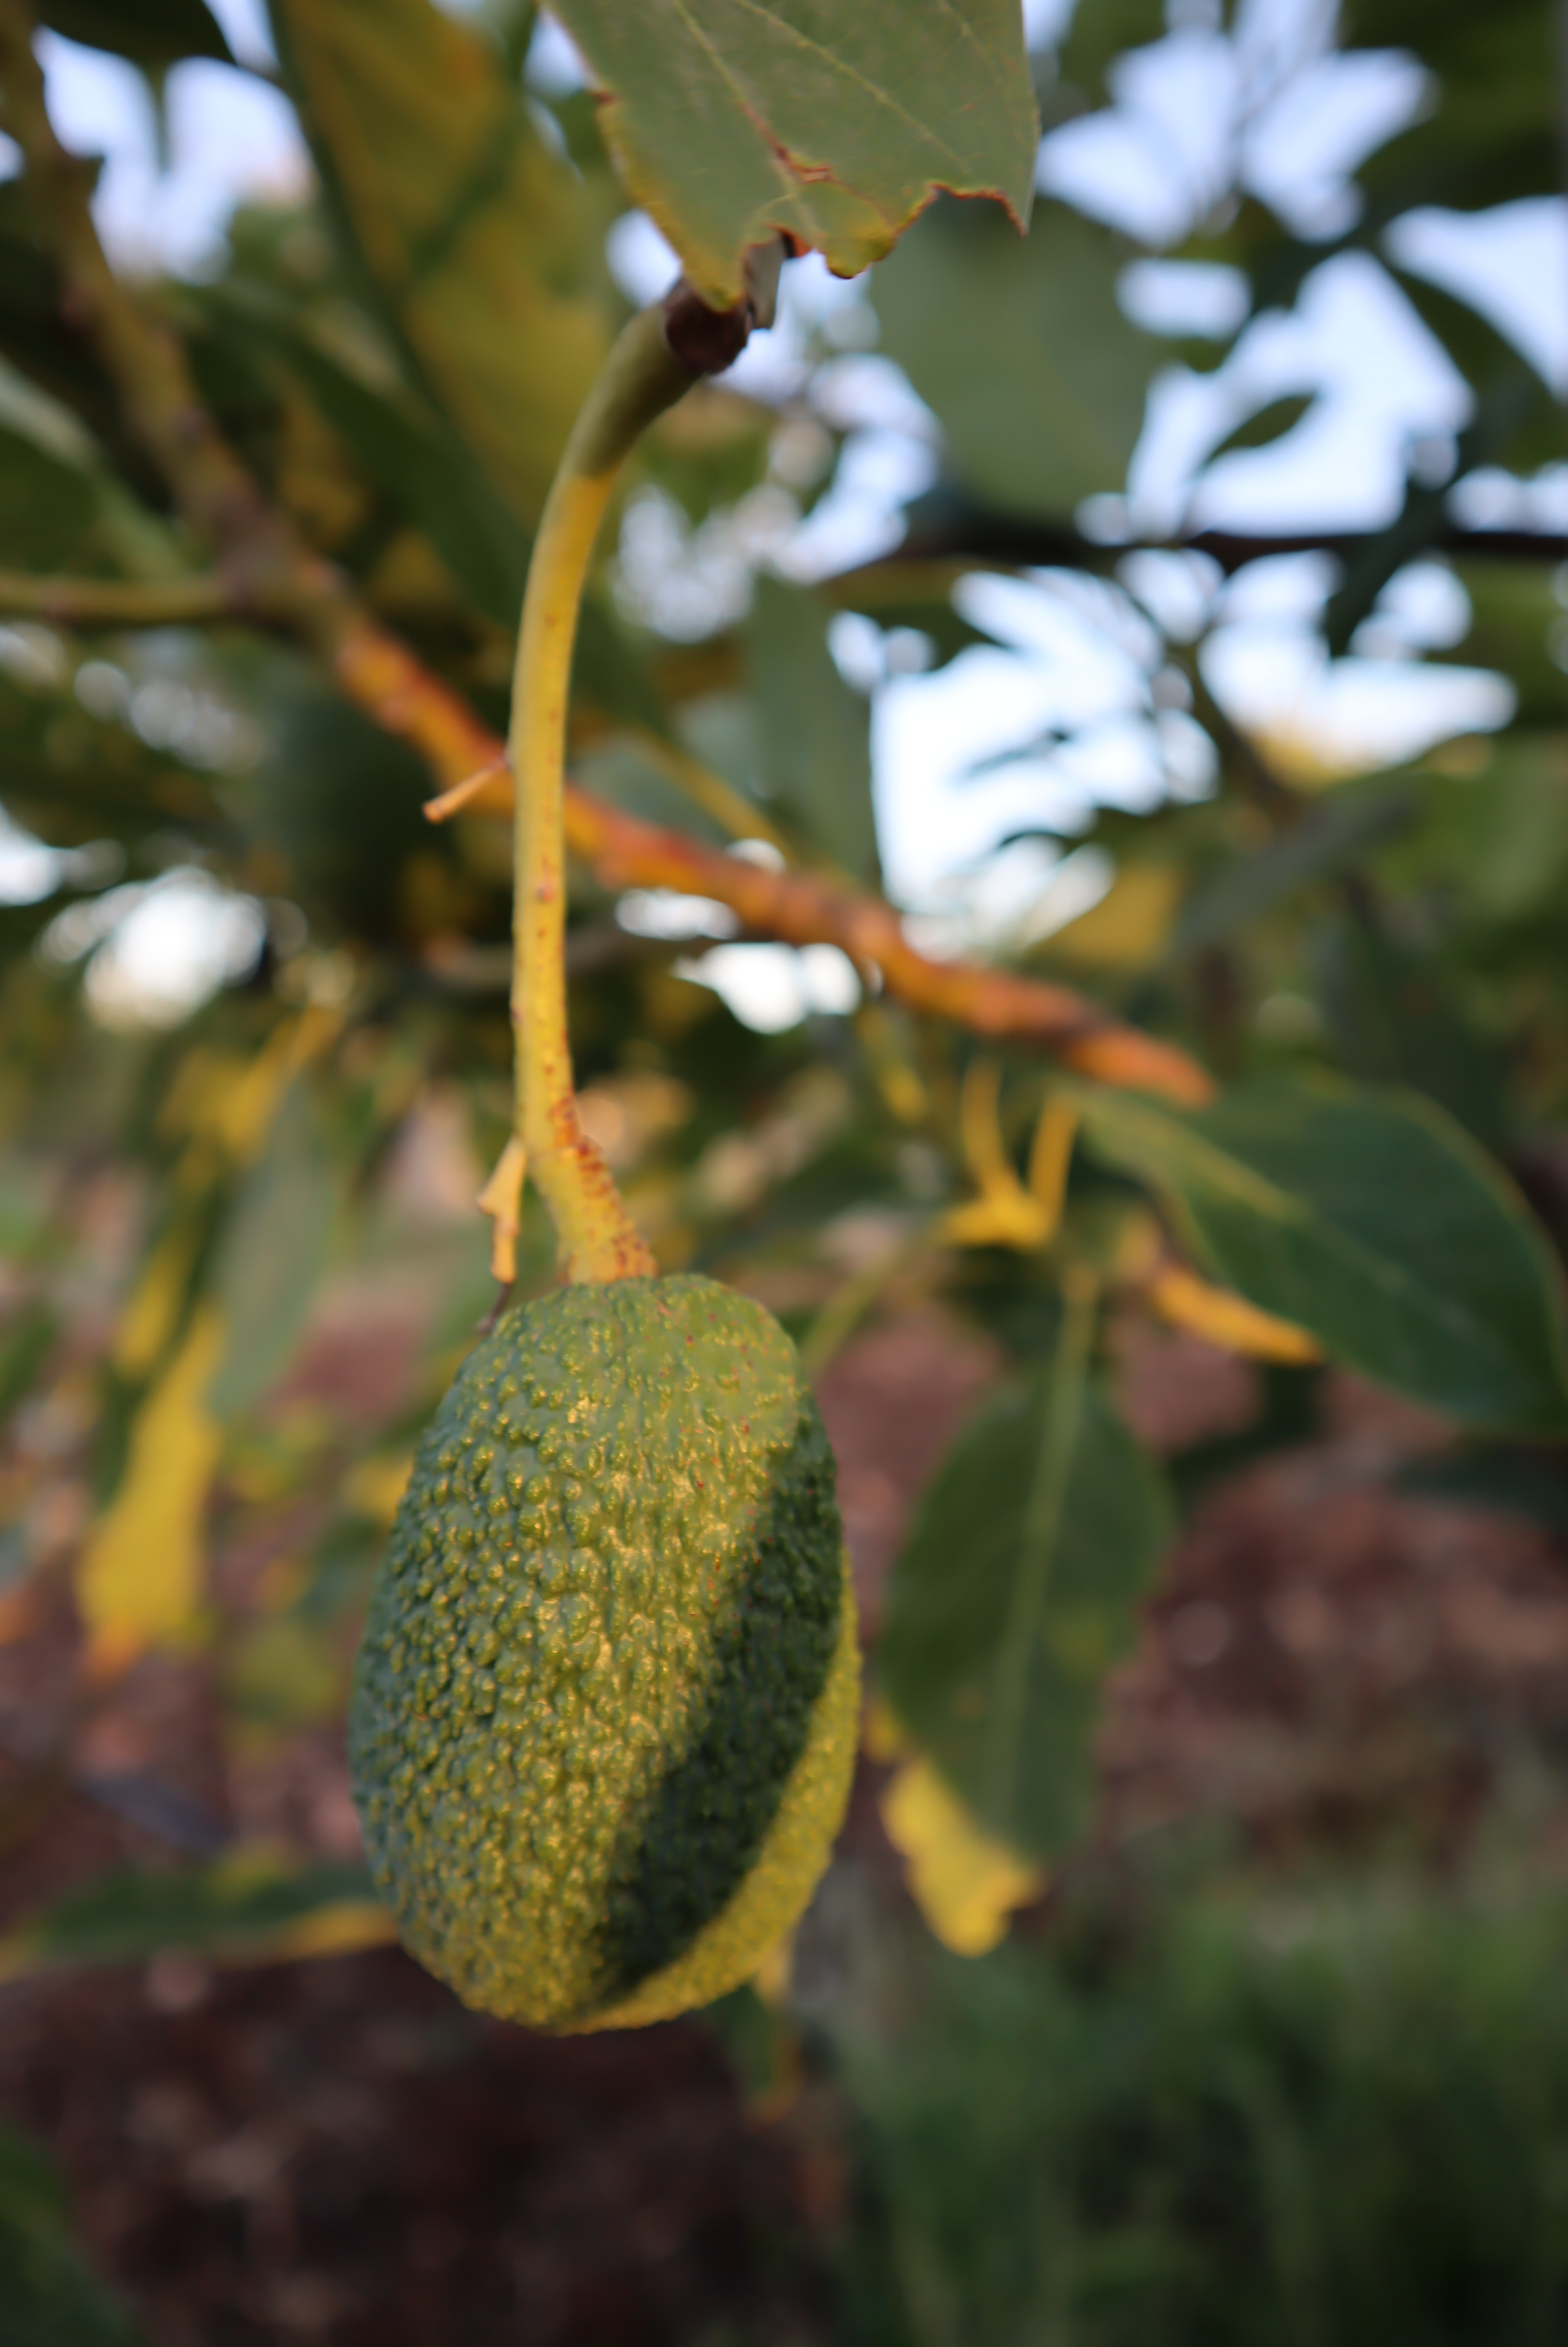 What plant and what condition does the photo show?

avocado, healthy
